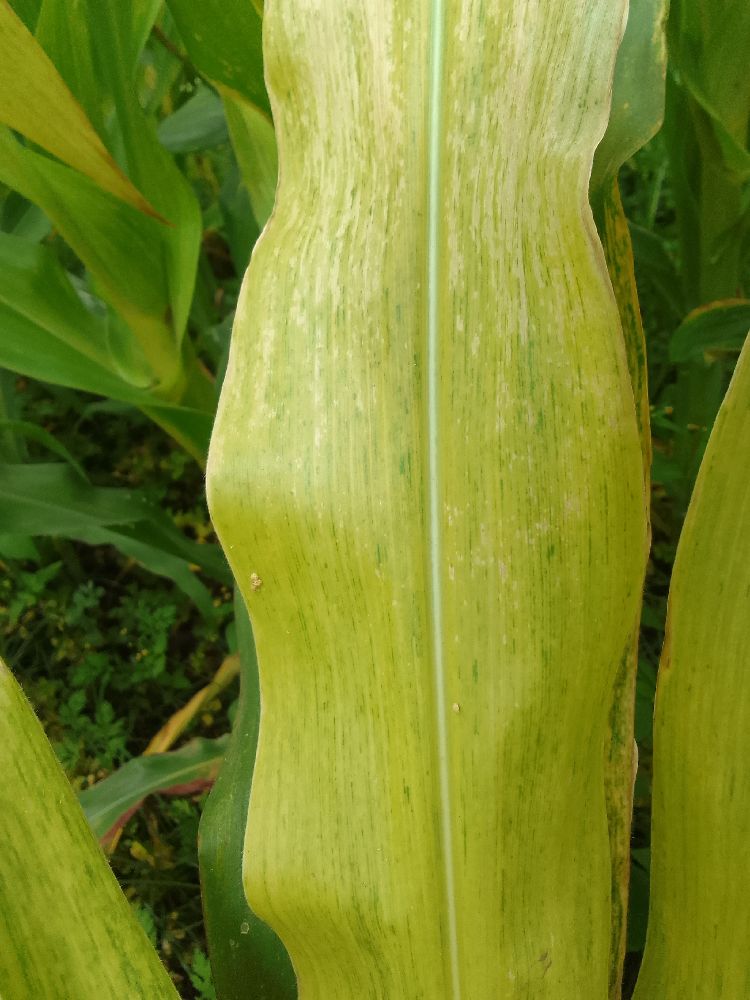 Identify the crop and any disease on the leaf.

maize, maize lethal necrosis
